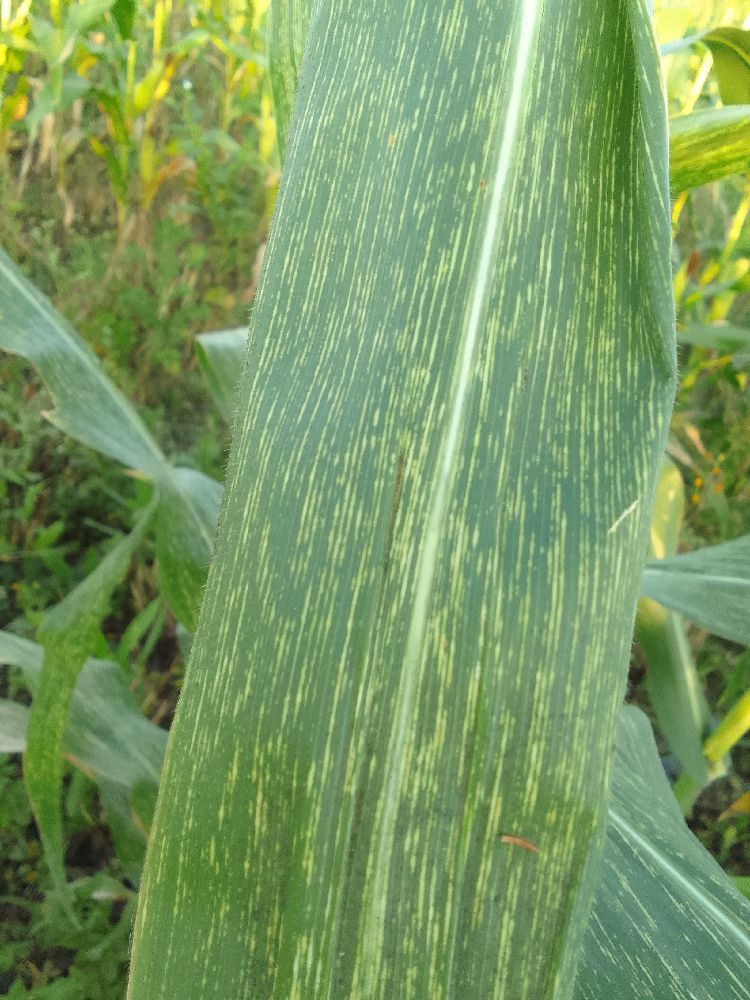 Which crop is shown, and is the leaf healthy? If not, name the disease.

maize, maize streak virus
